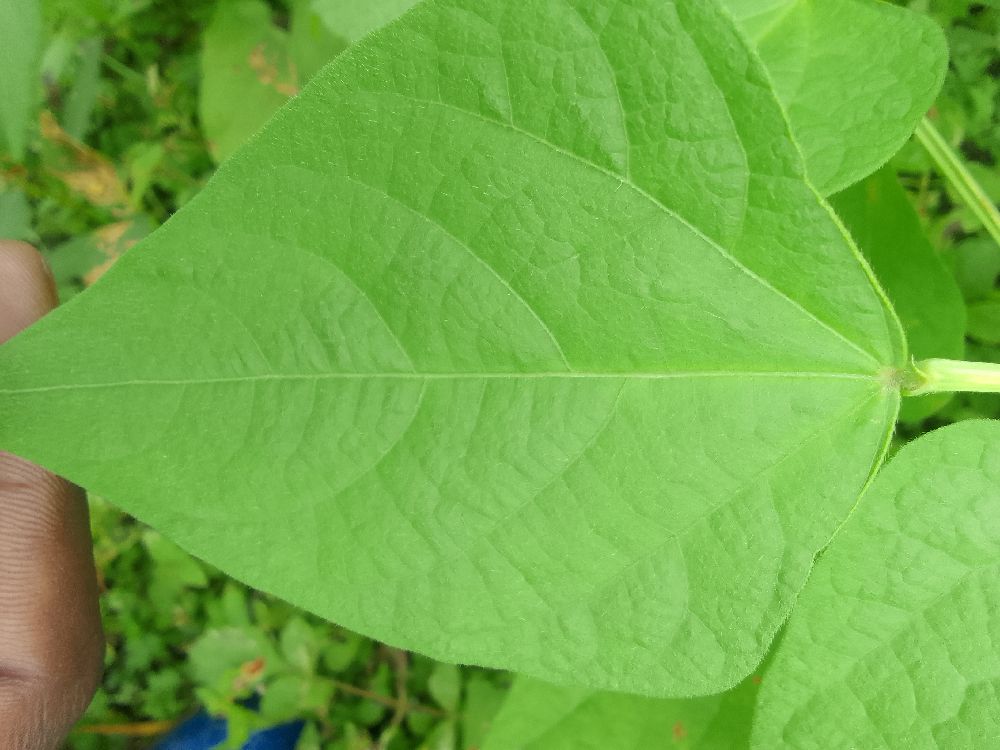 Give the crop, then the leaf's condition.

common bean, healthy
